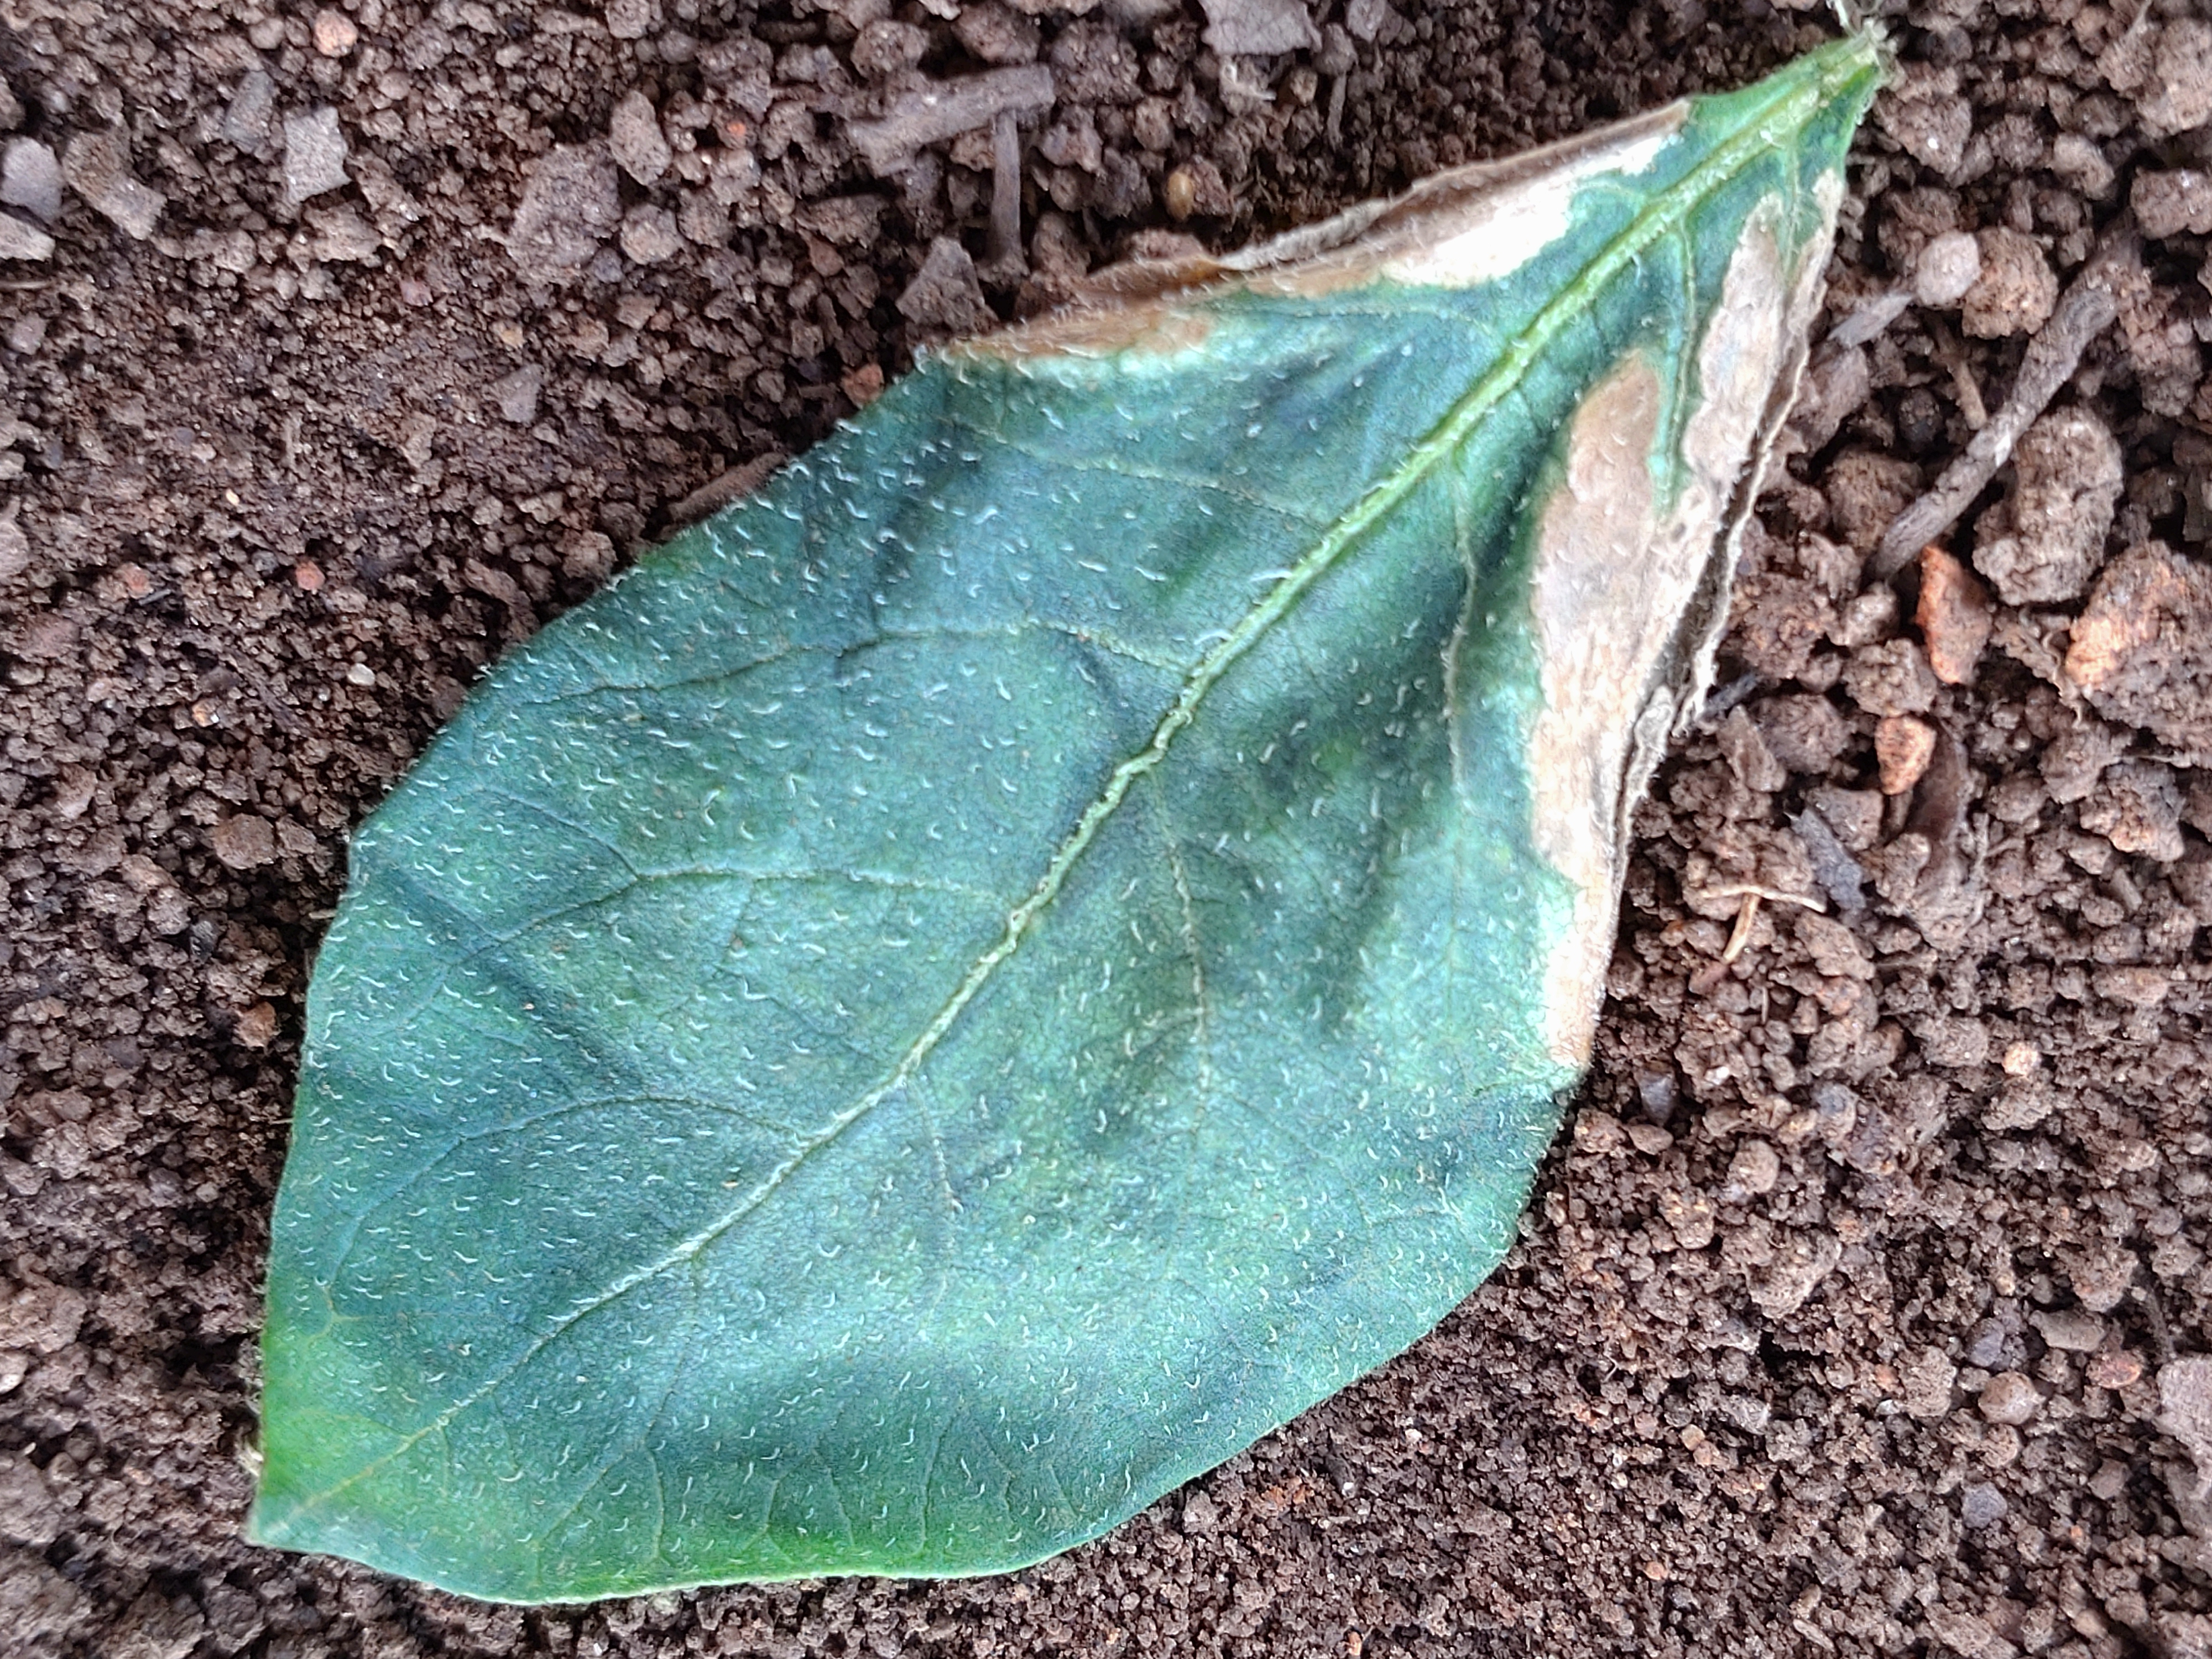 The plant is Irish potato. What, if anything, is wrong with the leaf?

early blight
